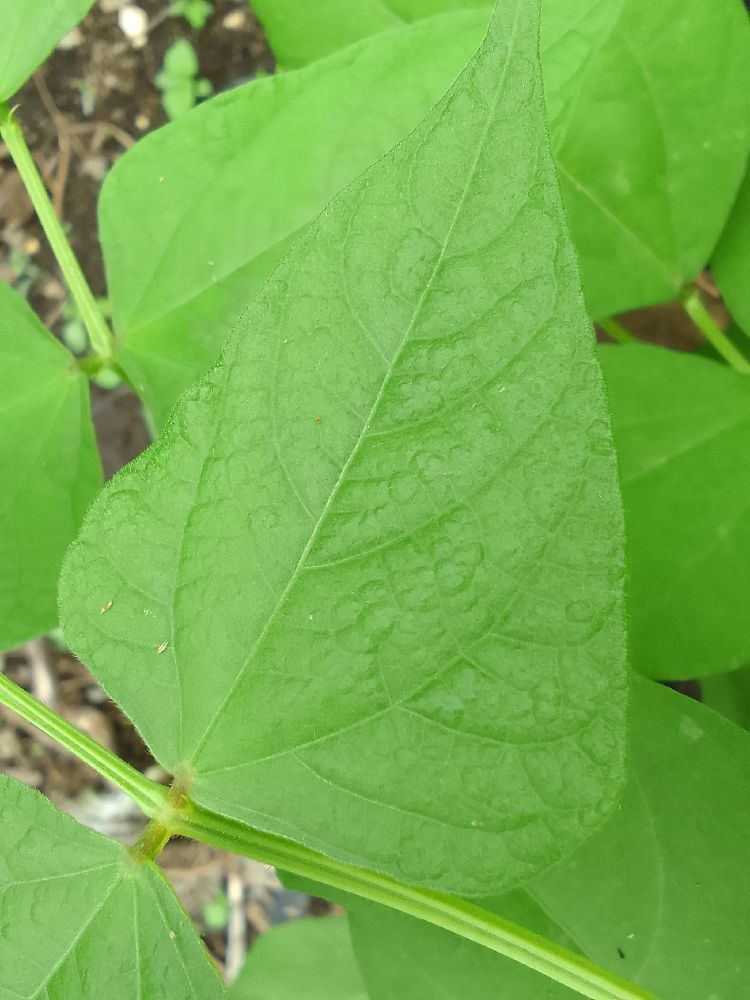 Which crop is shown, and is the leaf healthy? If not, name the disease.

common bean, healthy
